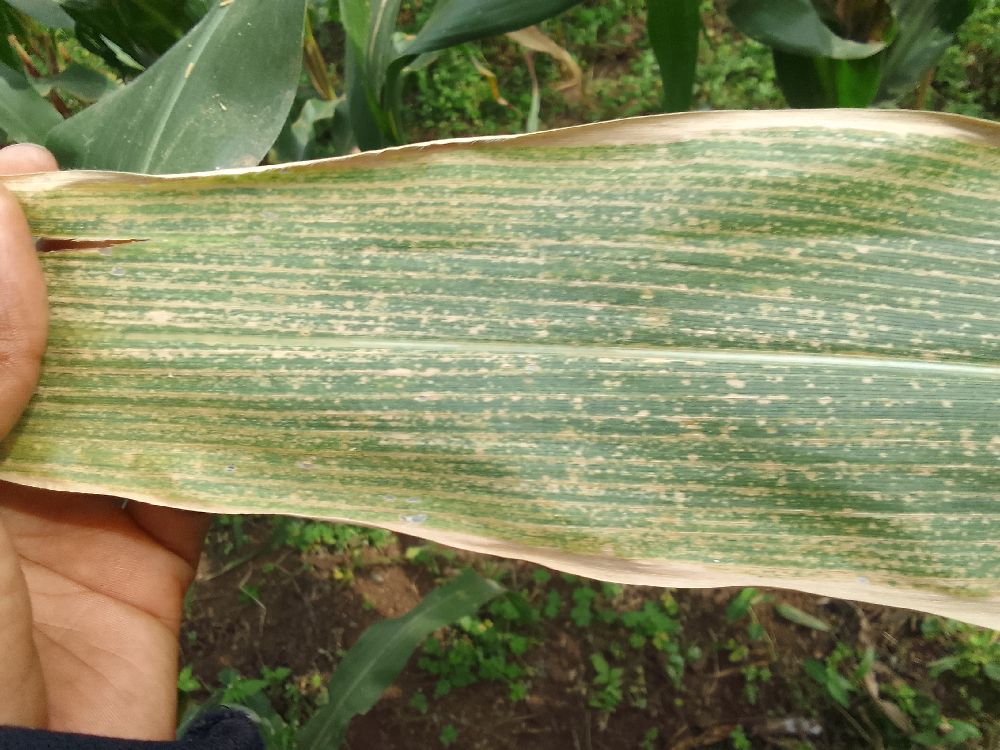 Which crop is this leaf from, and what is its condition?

maize, maize lethal necrosis
